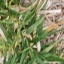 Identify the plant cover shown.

grass
